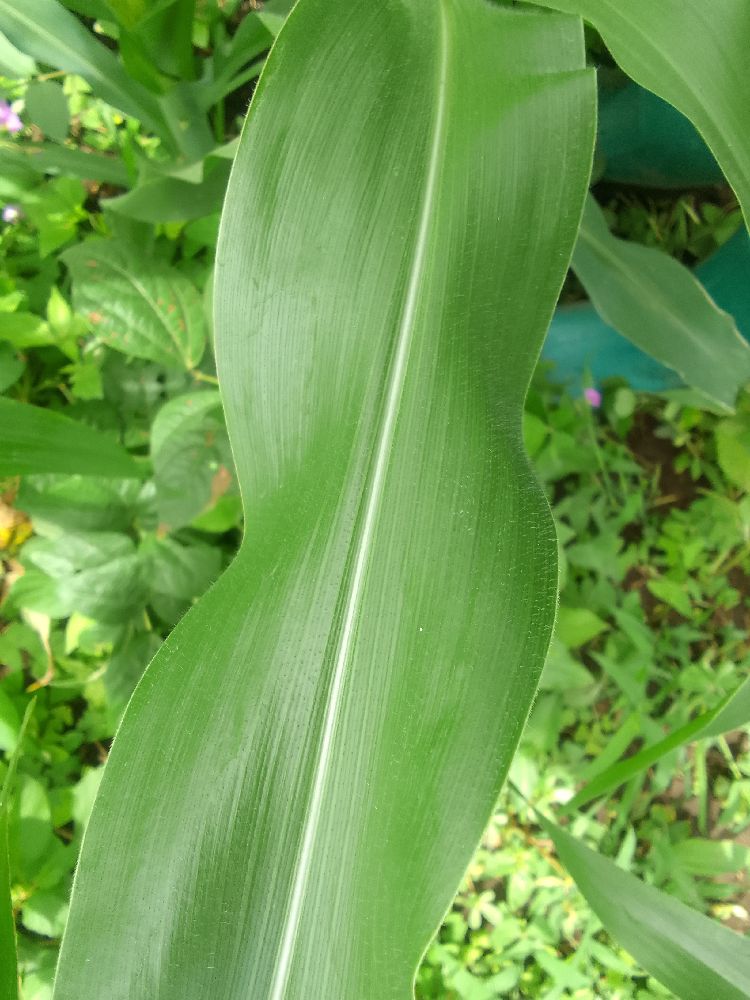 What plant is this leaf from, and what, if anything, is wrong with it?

maize, healthy
